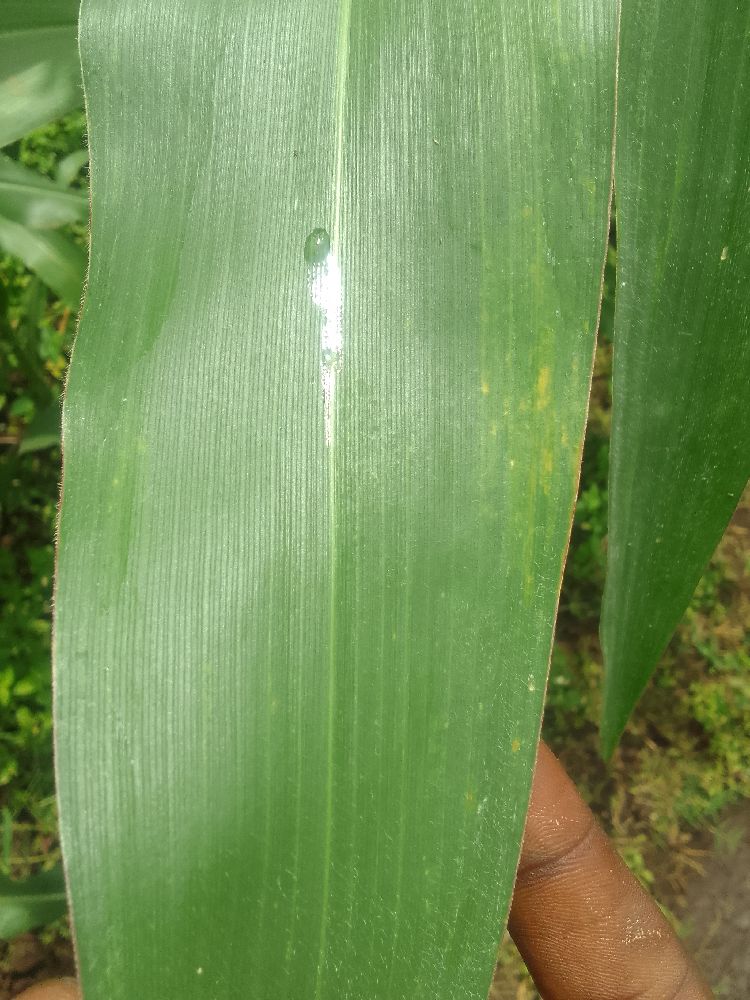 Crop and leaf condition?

maize, healthy
